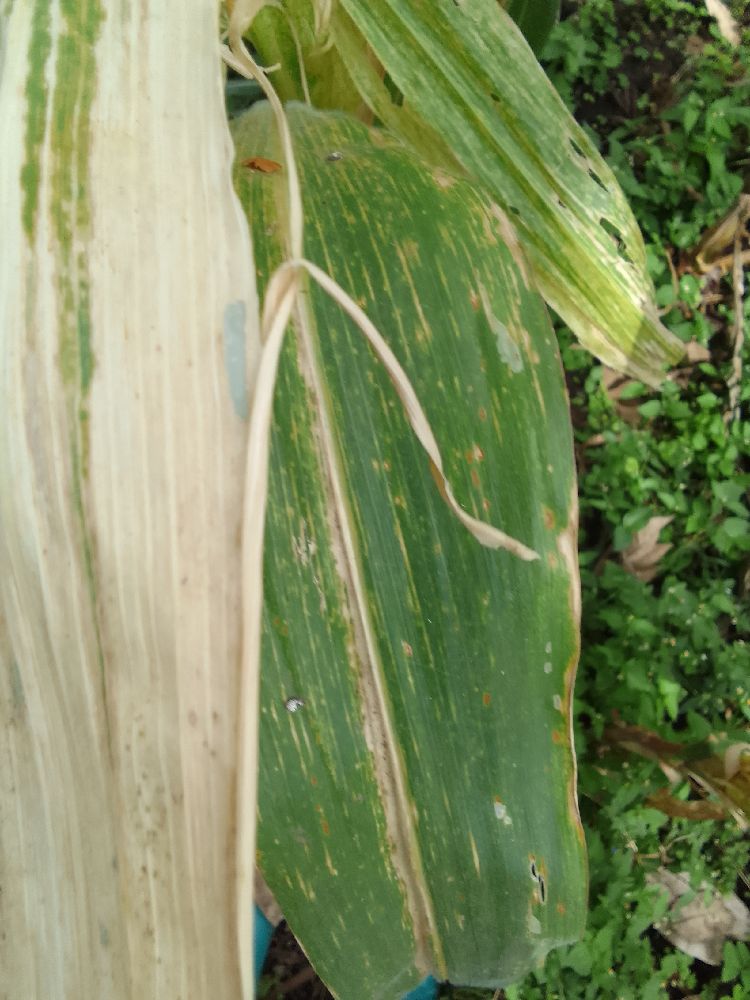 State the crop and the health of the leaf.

maize, maize lethal necrosis
